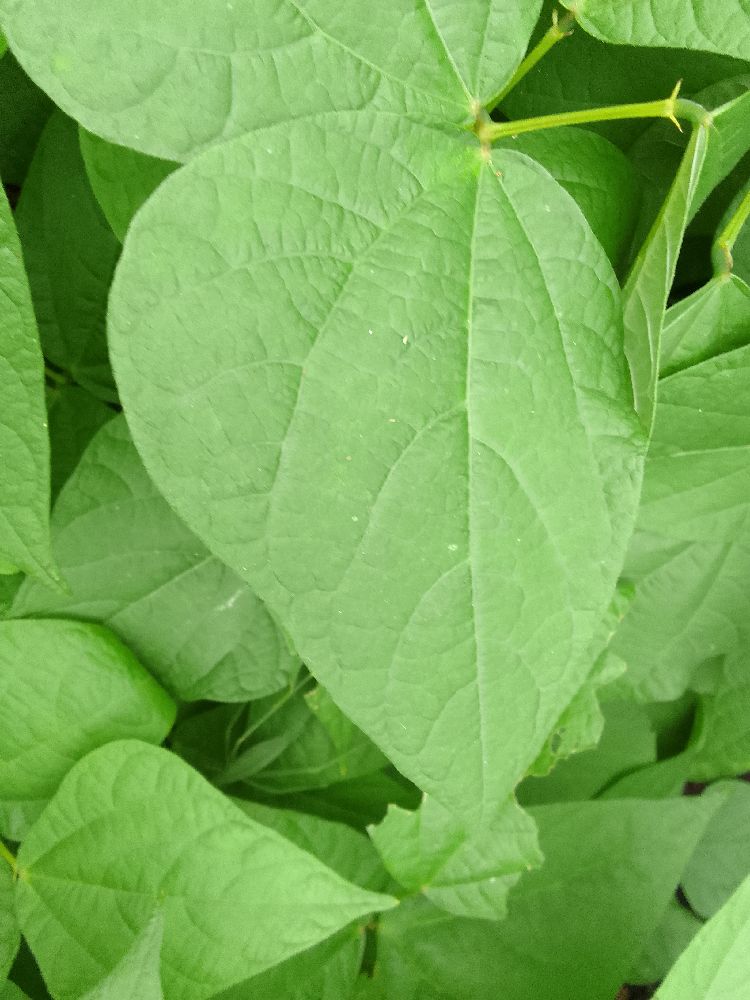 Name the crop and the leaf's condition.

common bean, healthy
